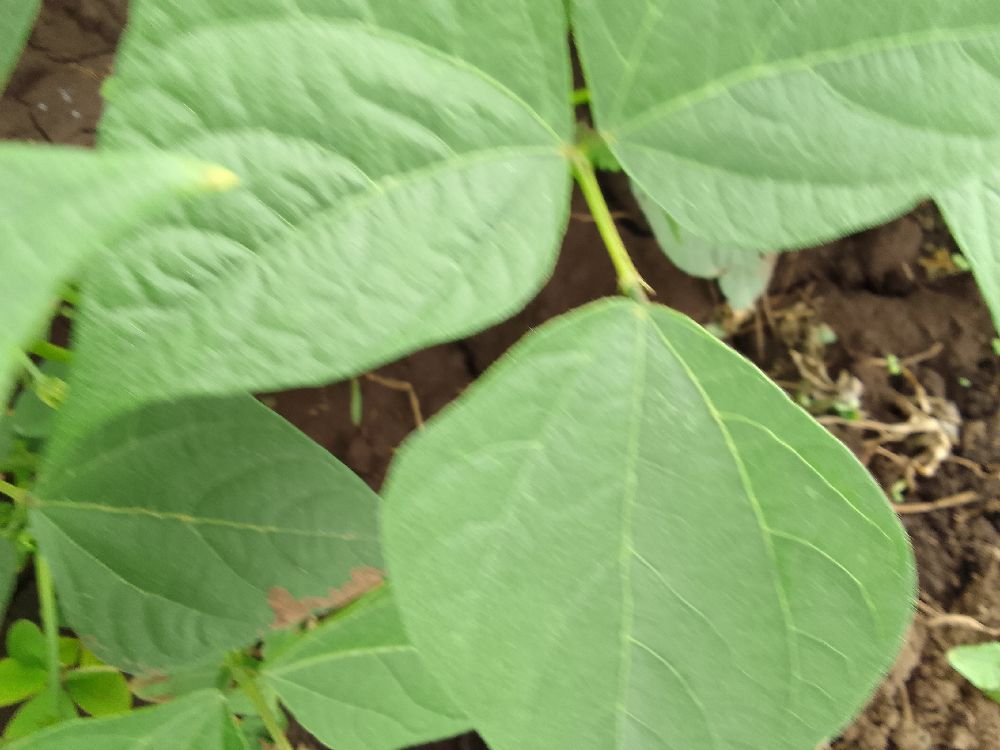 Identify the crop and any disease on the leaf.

common bean, healthy
